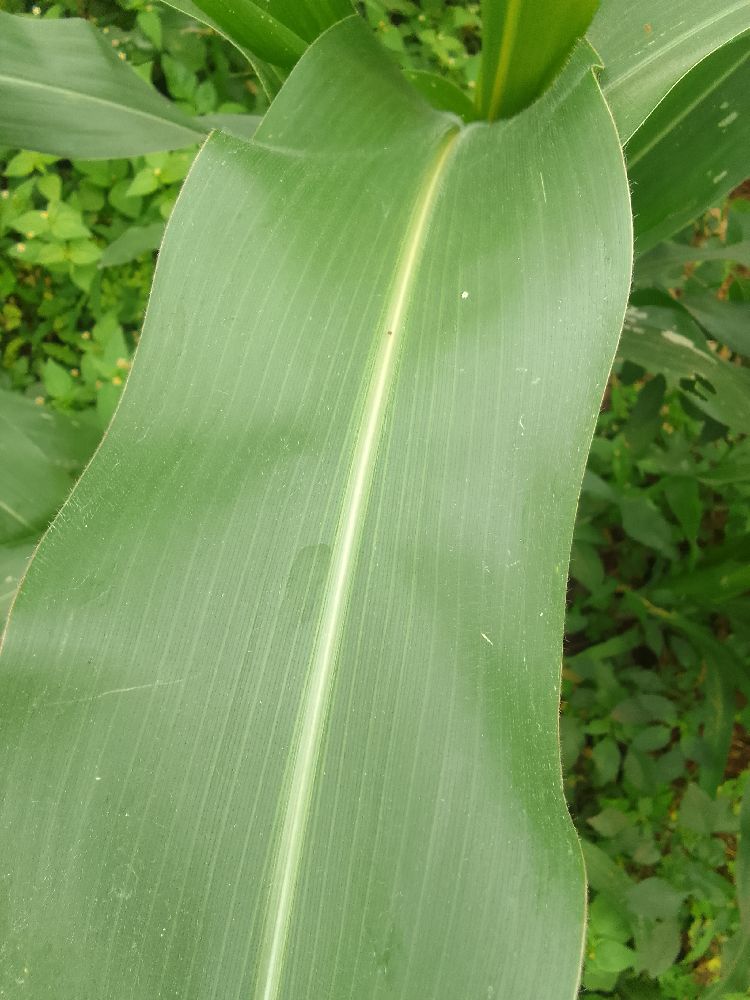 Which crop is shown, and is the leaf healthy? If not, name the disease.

maize, healthy
